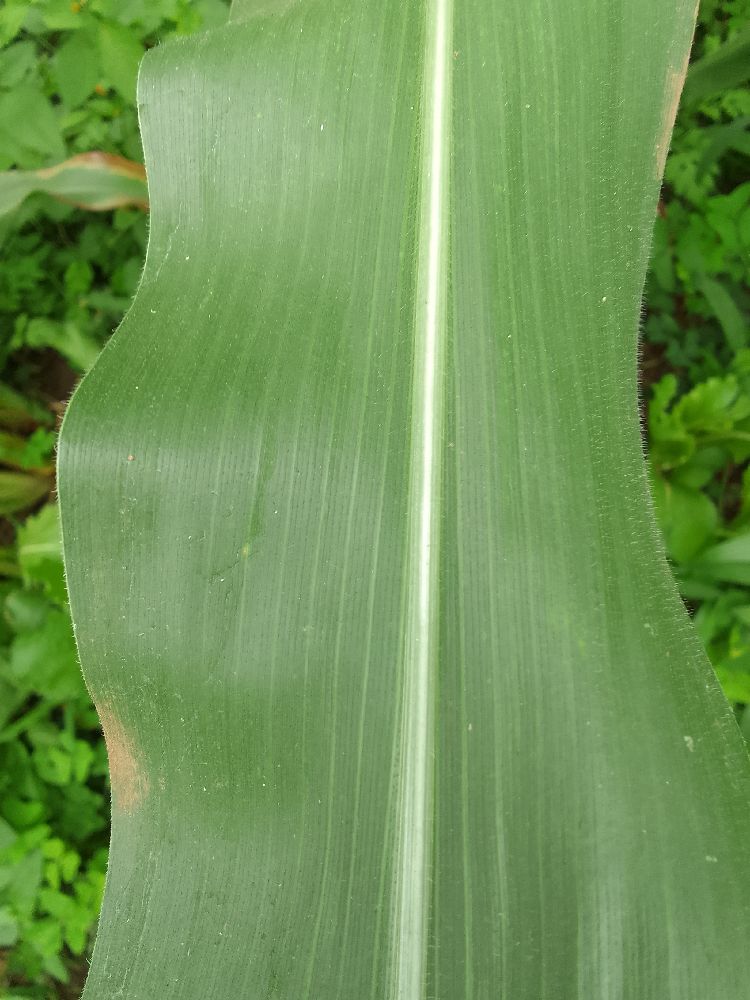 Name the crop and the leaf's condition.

maize, healthy
